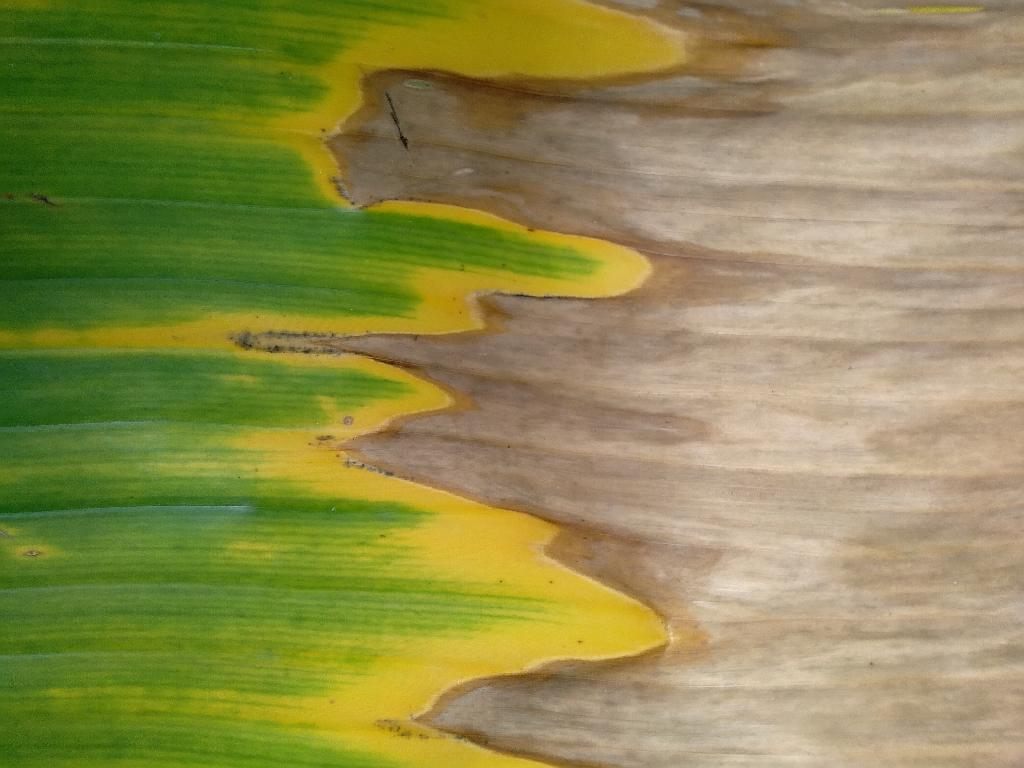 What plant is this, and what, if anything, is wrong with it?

banana, fusarium wilt race 1
